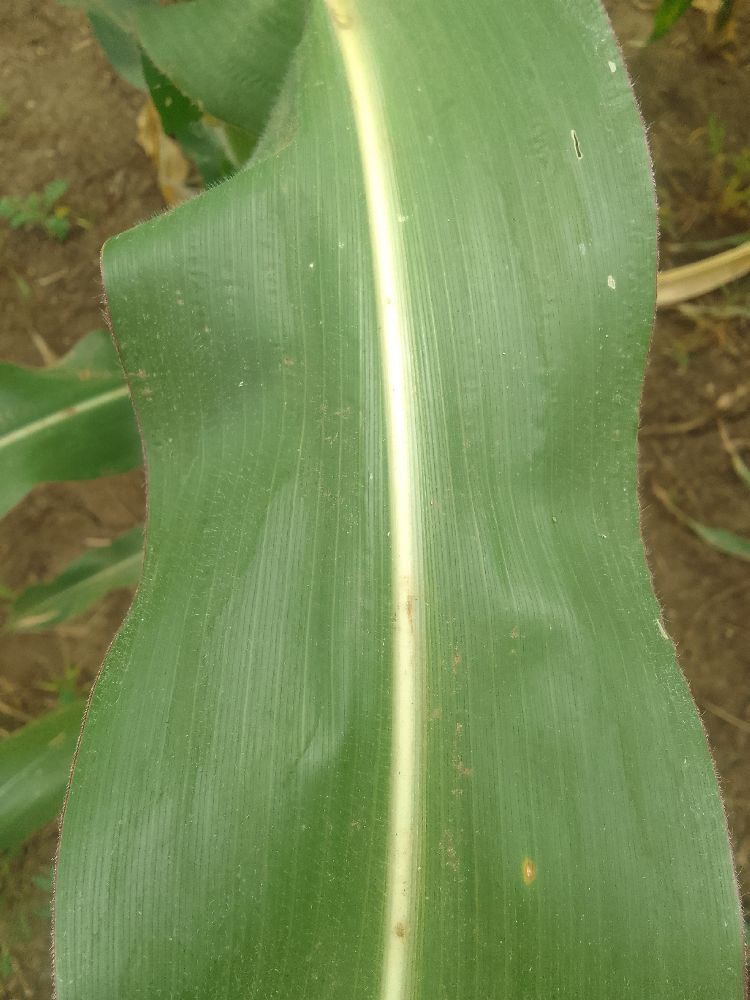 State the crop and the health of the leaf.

maize, healthy
